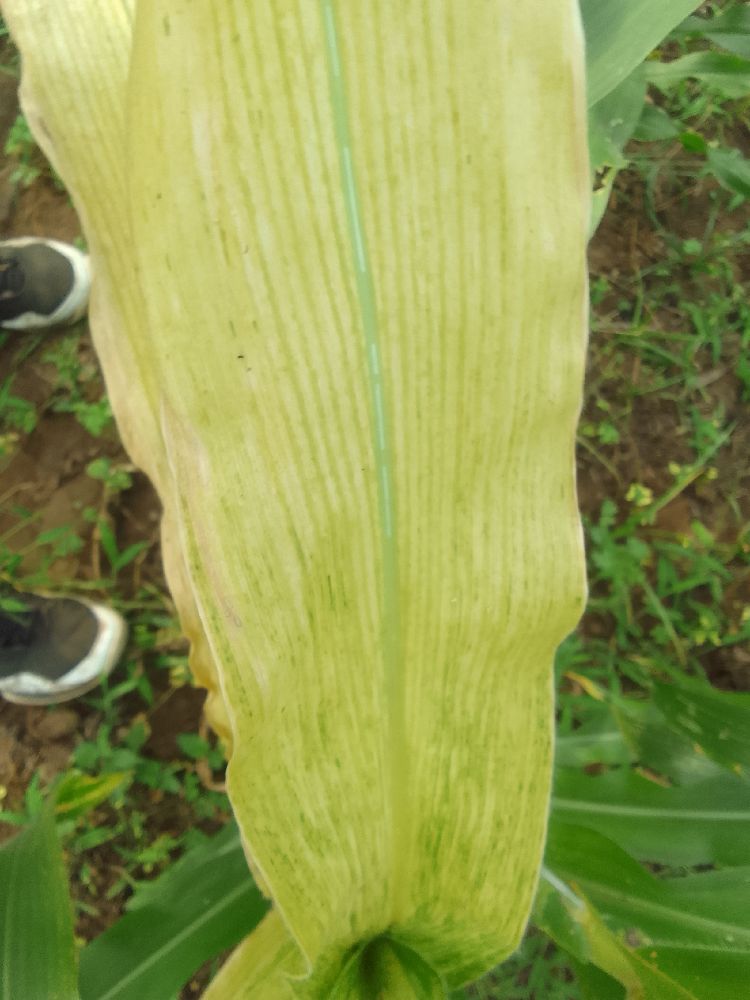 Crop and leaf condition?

maize, maize lethal necrosis
